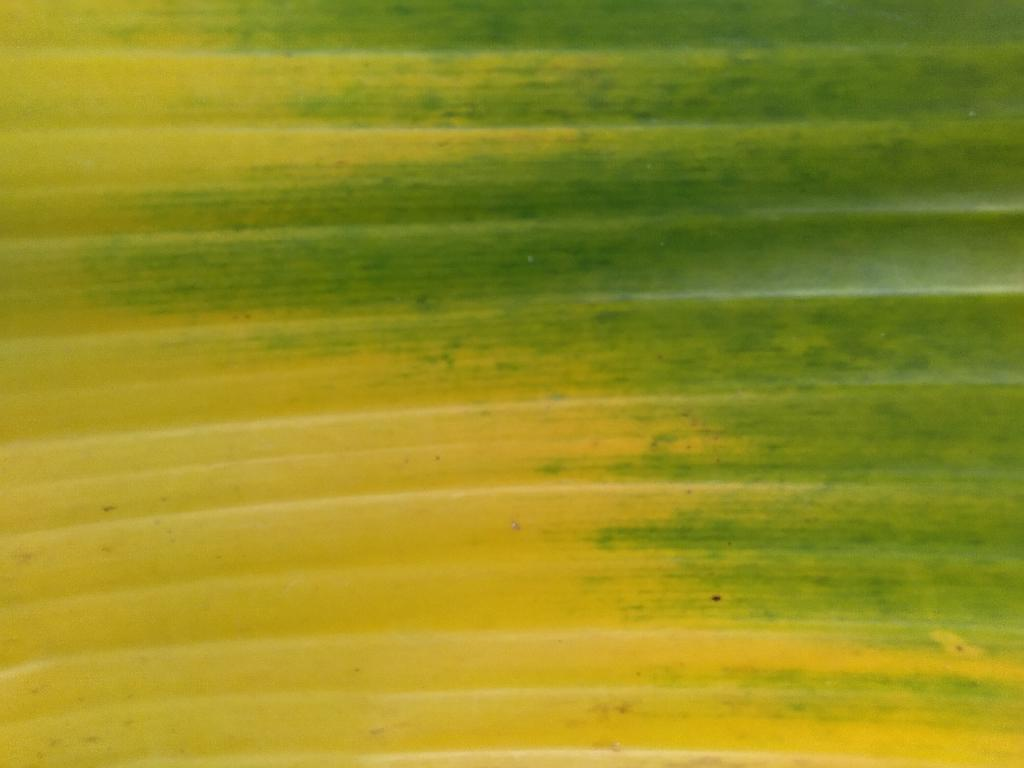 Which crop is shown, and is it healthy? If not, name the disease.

banana, fusarium wilt race 1
